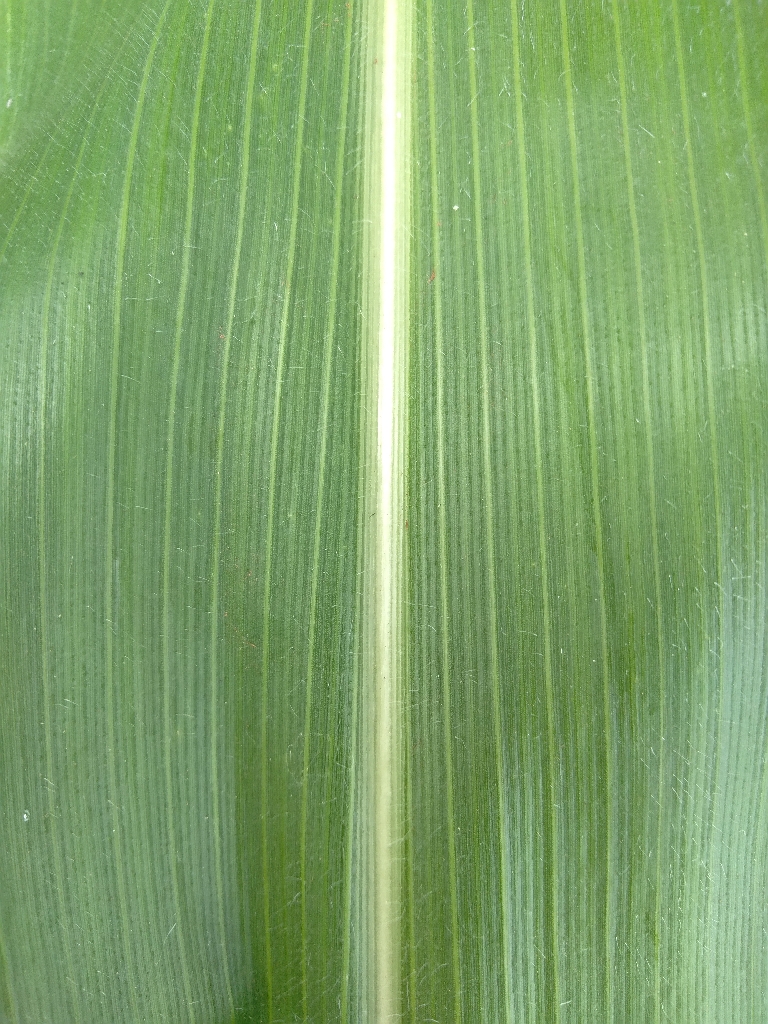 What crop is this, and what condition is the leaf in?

maize, healthy
